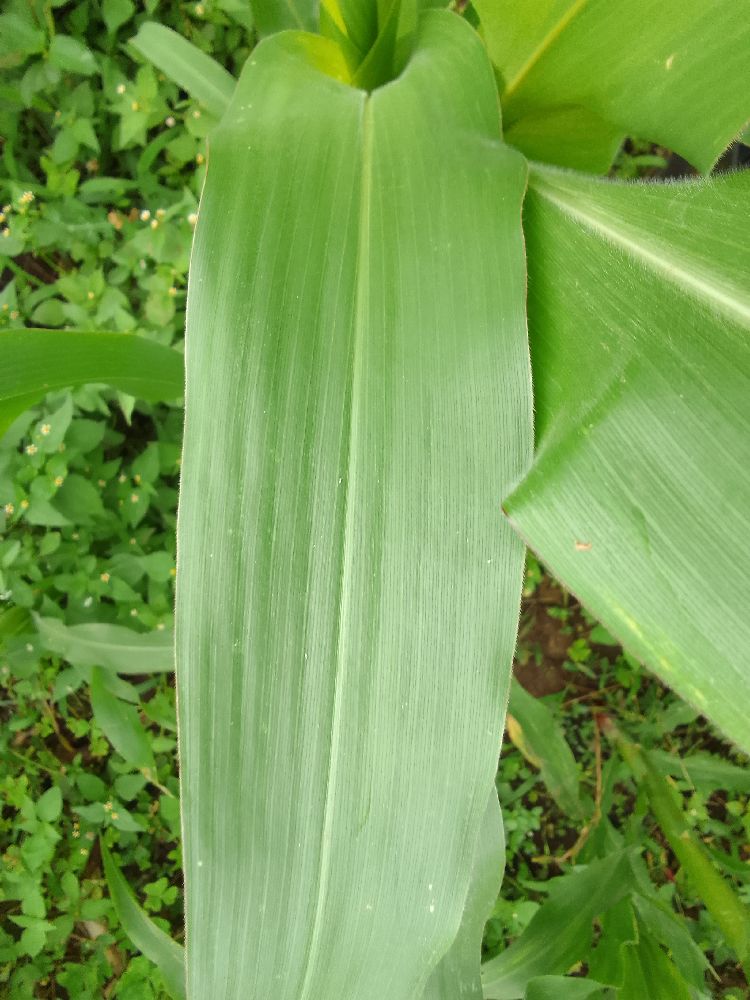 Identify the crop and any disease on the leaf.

maize, healthy
